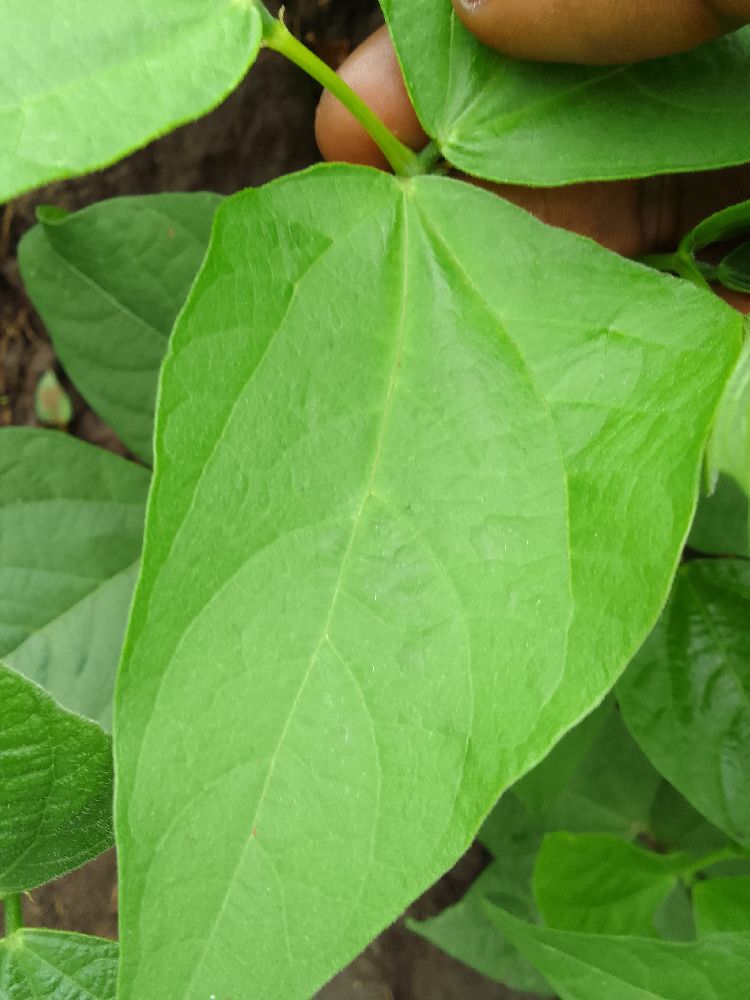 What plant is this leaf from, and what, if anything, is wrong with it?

common bean, healthy
